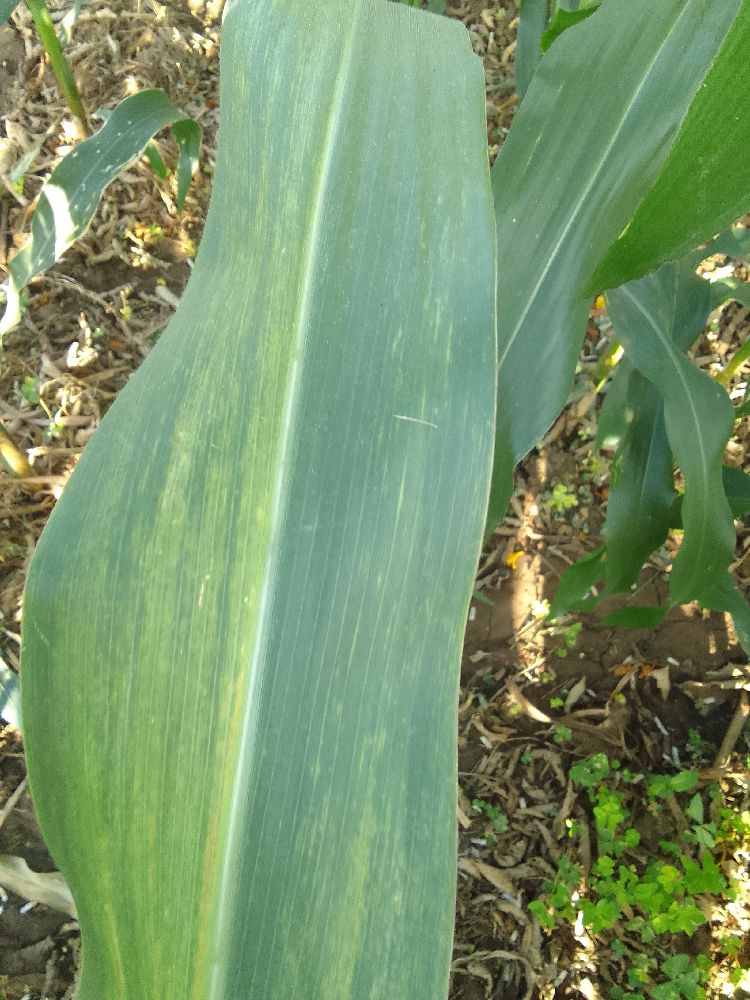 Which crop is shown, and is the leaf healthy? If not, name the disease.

maize, maize lethal necrosis
